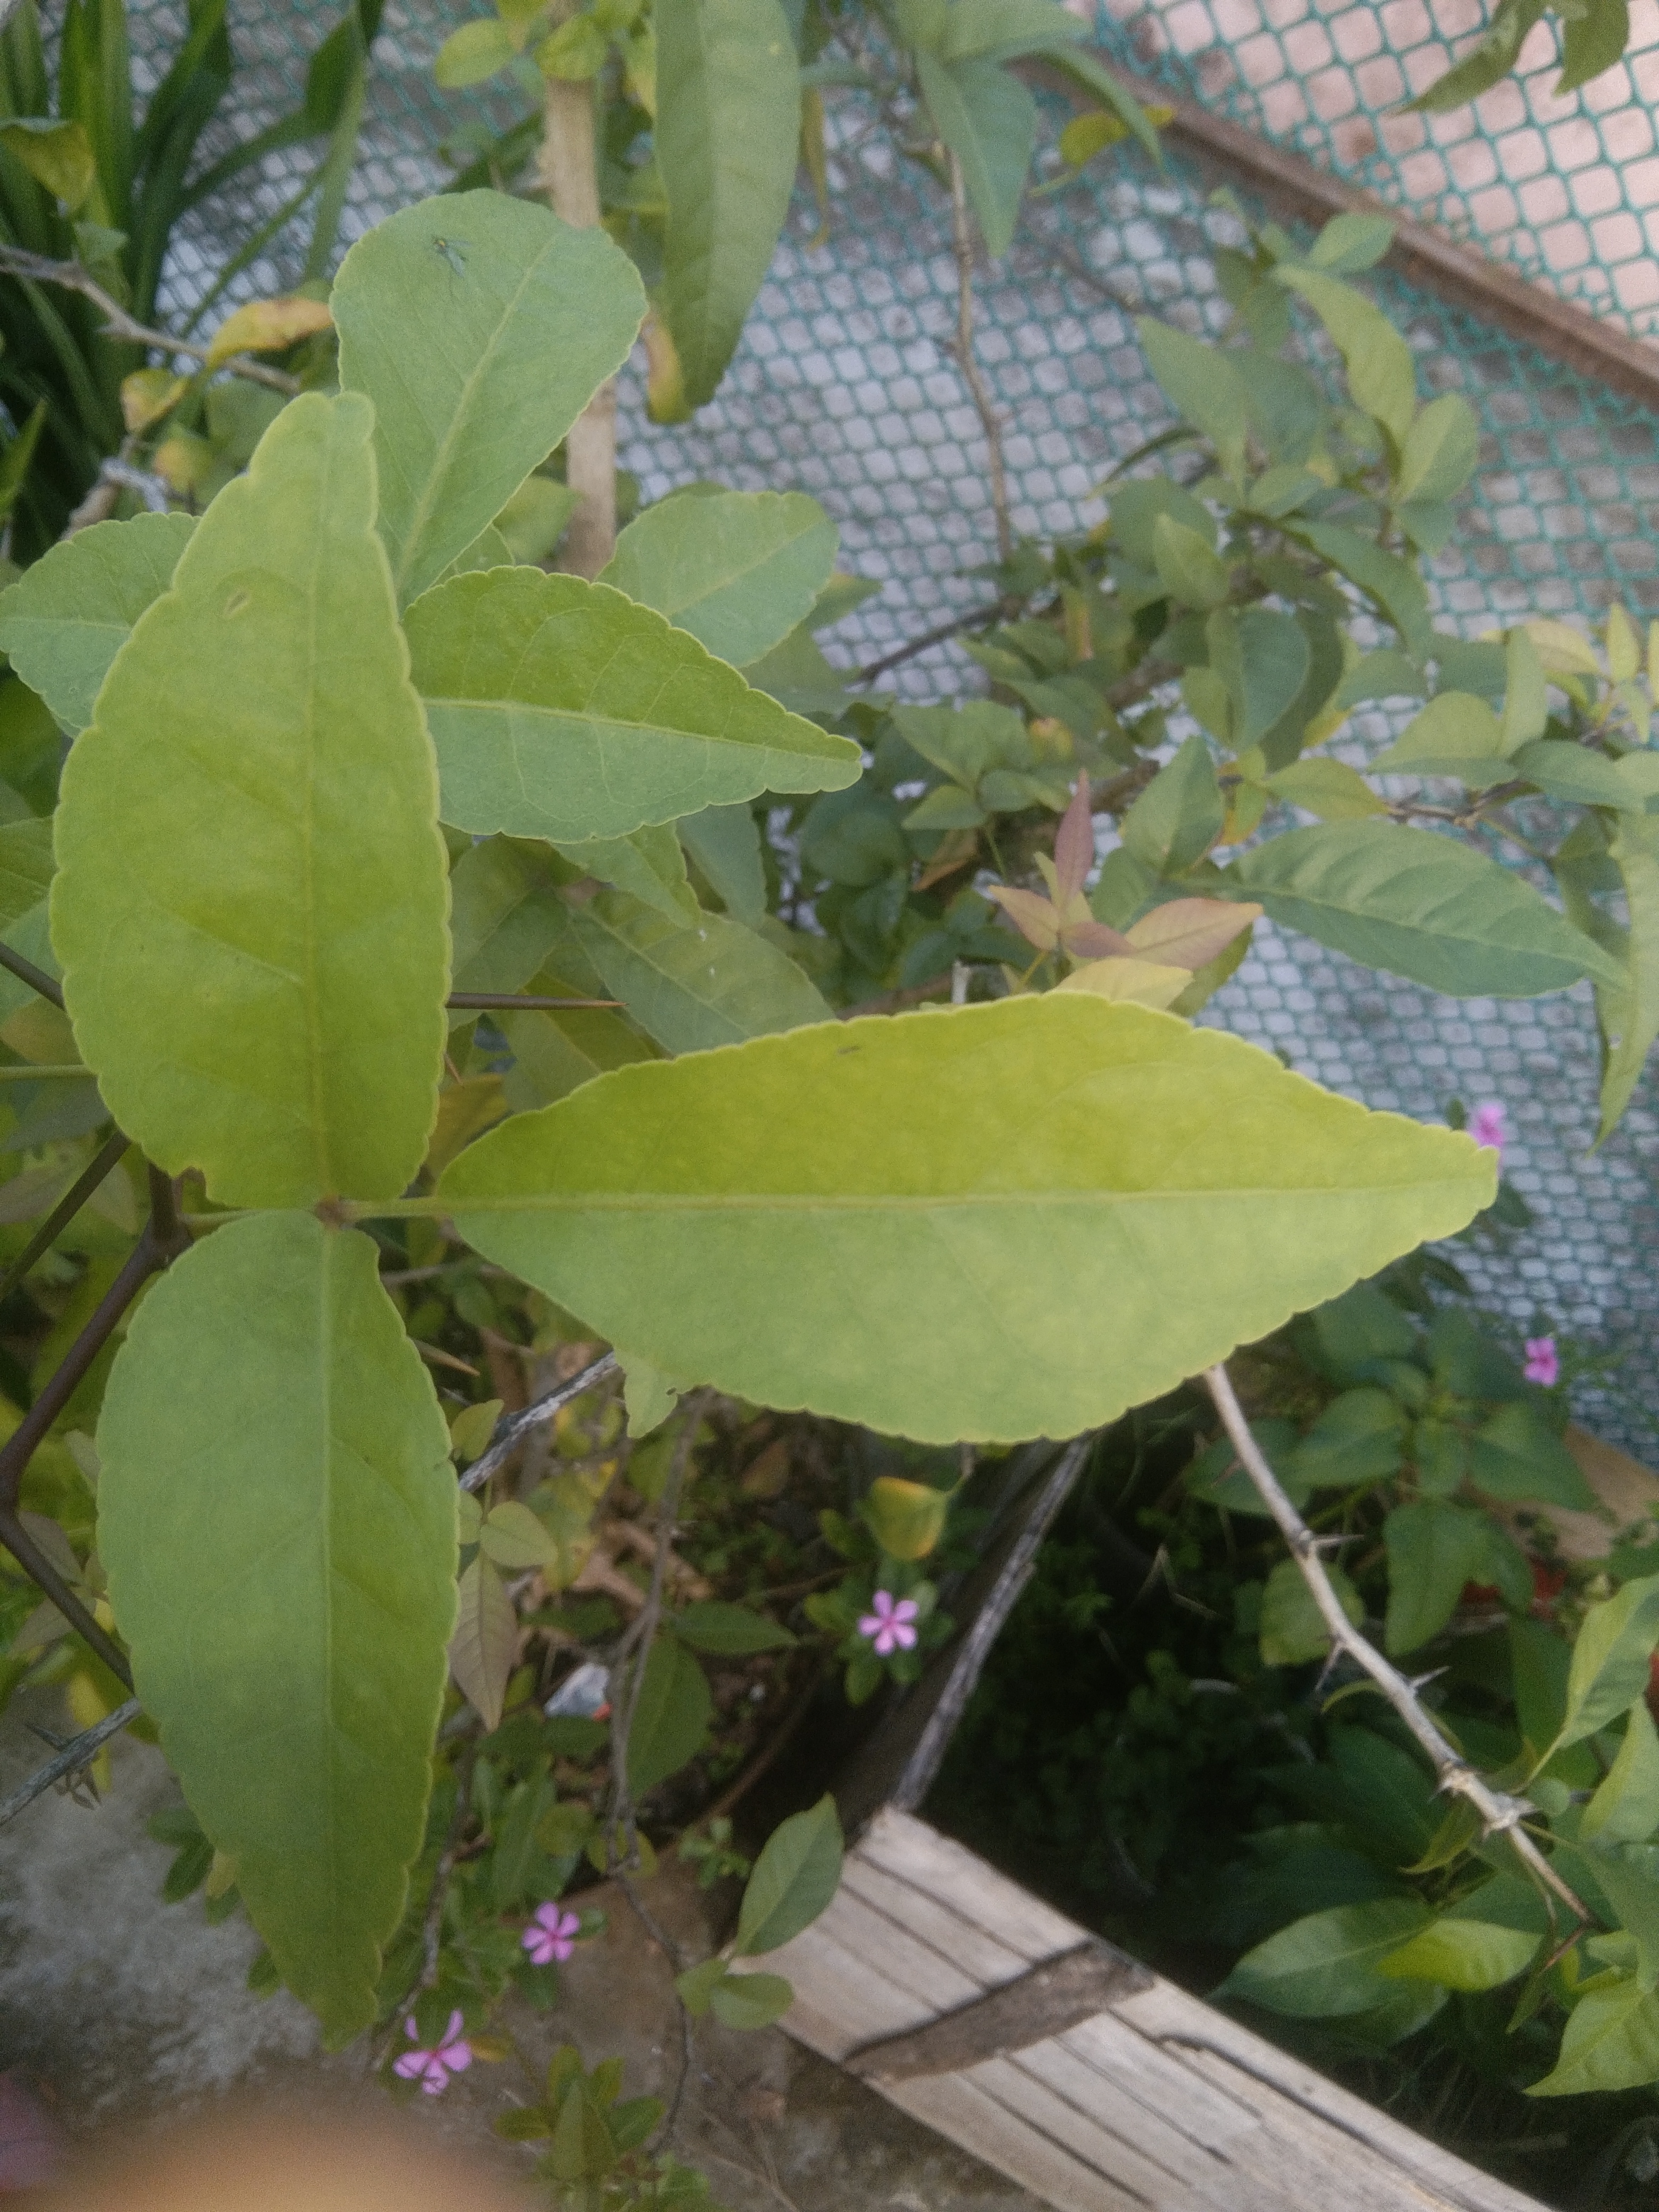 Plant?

wood apple
